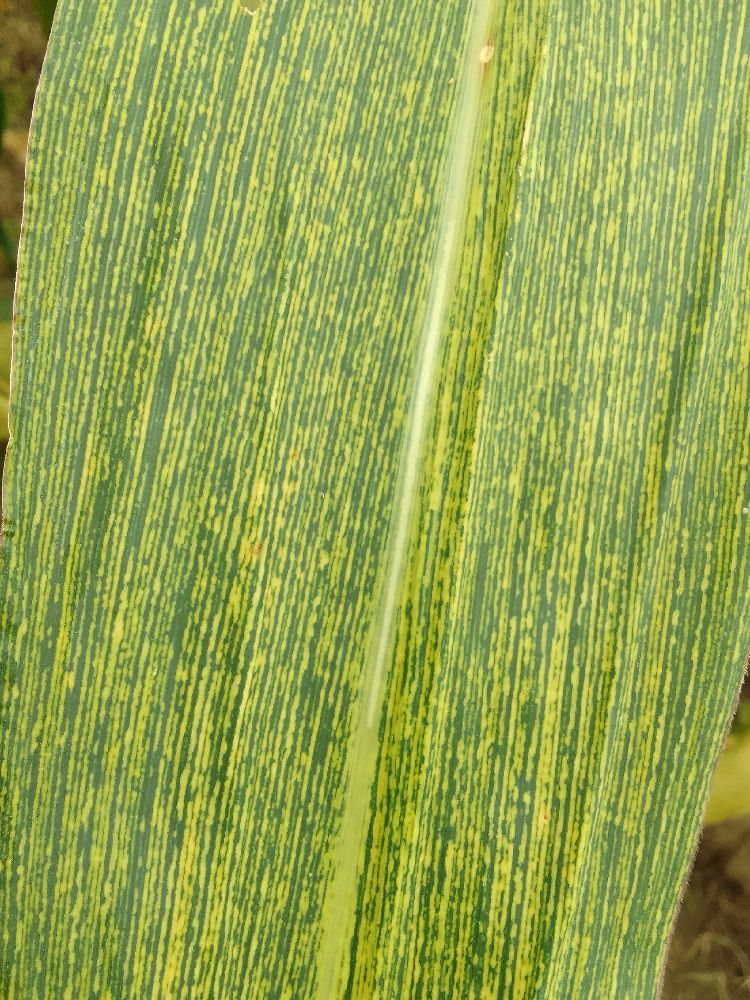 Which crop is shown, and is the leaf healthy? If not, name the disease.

maize, maize streak virus
